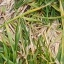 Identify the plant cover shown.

grass
